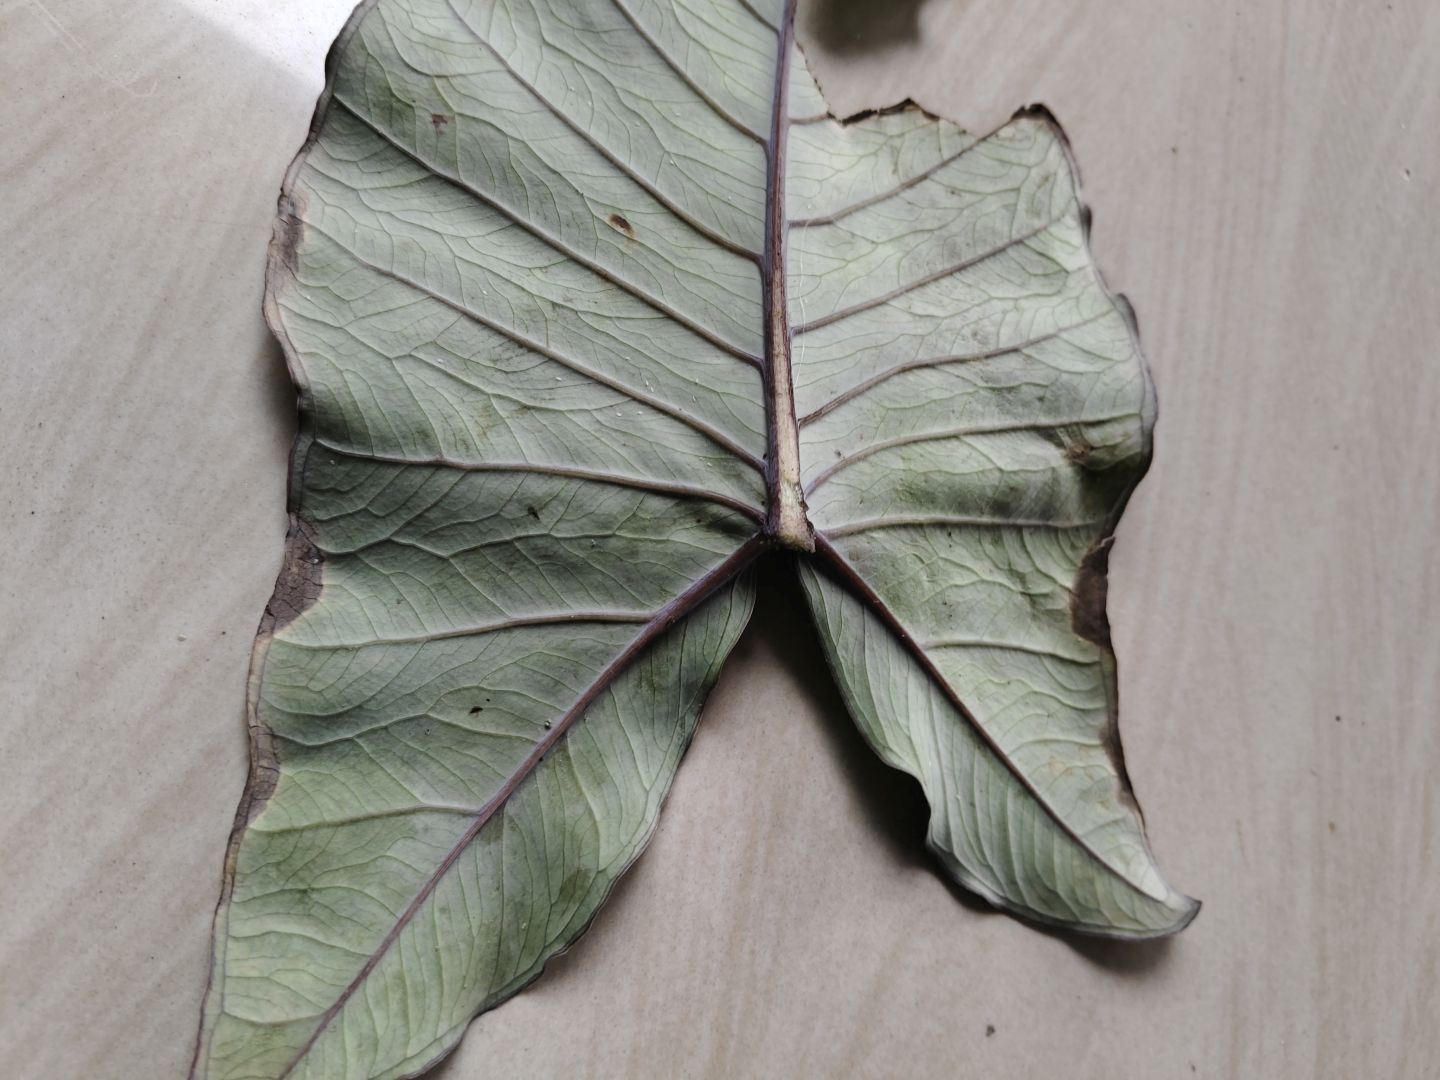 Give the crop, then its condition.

taro, leaf blight
